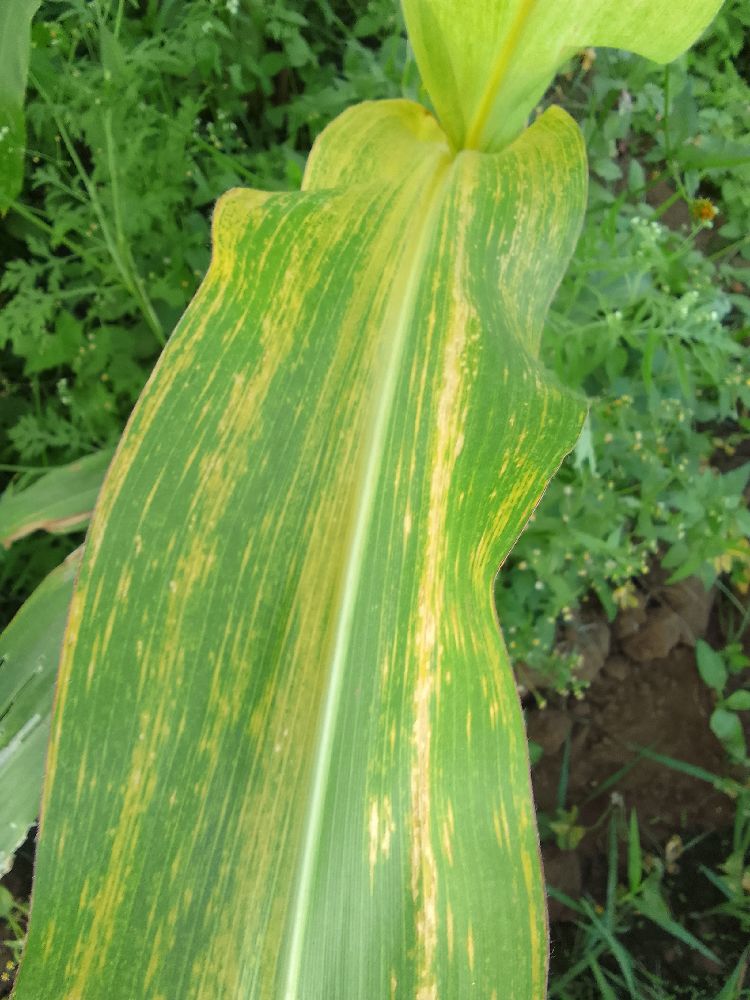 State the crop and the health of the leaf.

maize, maize lethal necrosis
